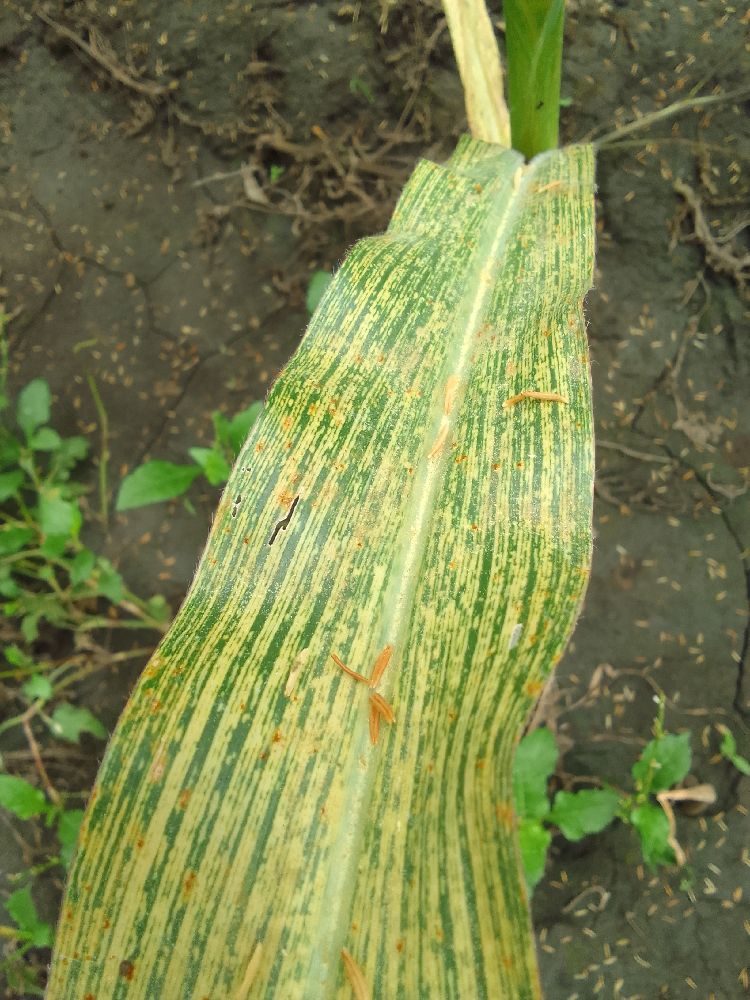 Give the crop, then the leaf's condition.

maize, maize streak virus
